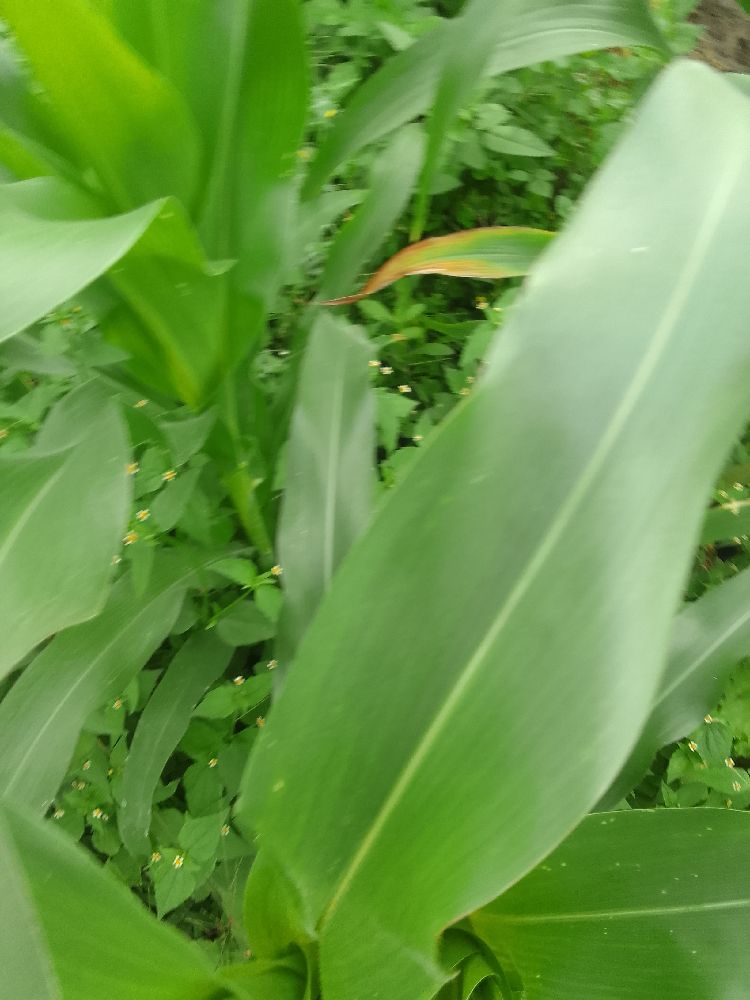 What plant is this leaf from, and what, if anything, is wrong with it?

maize, healthy
